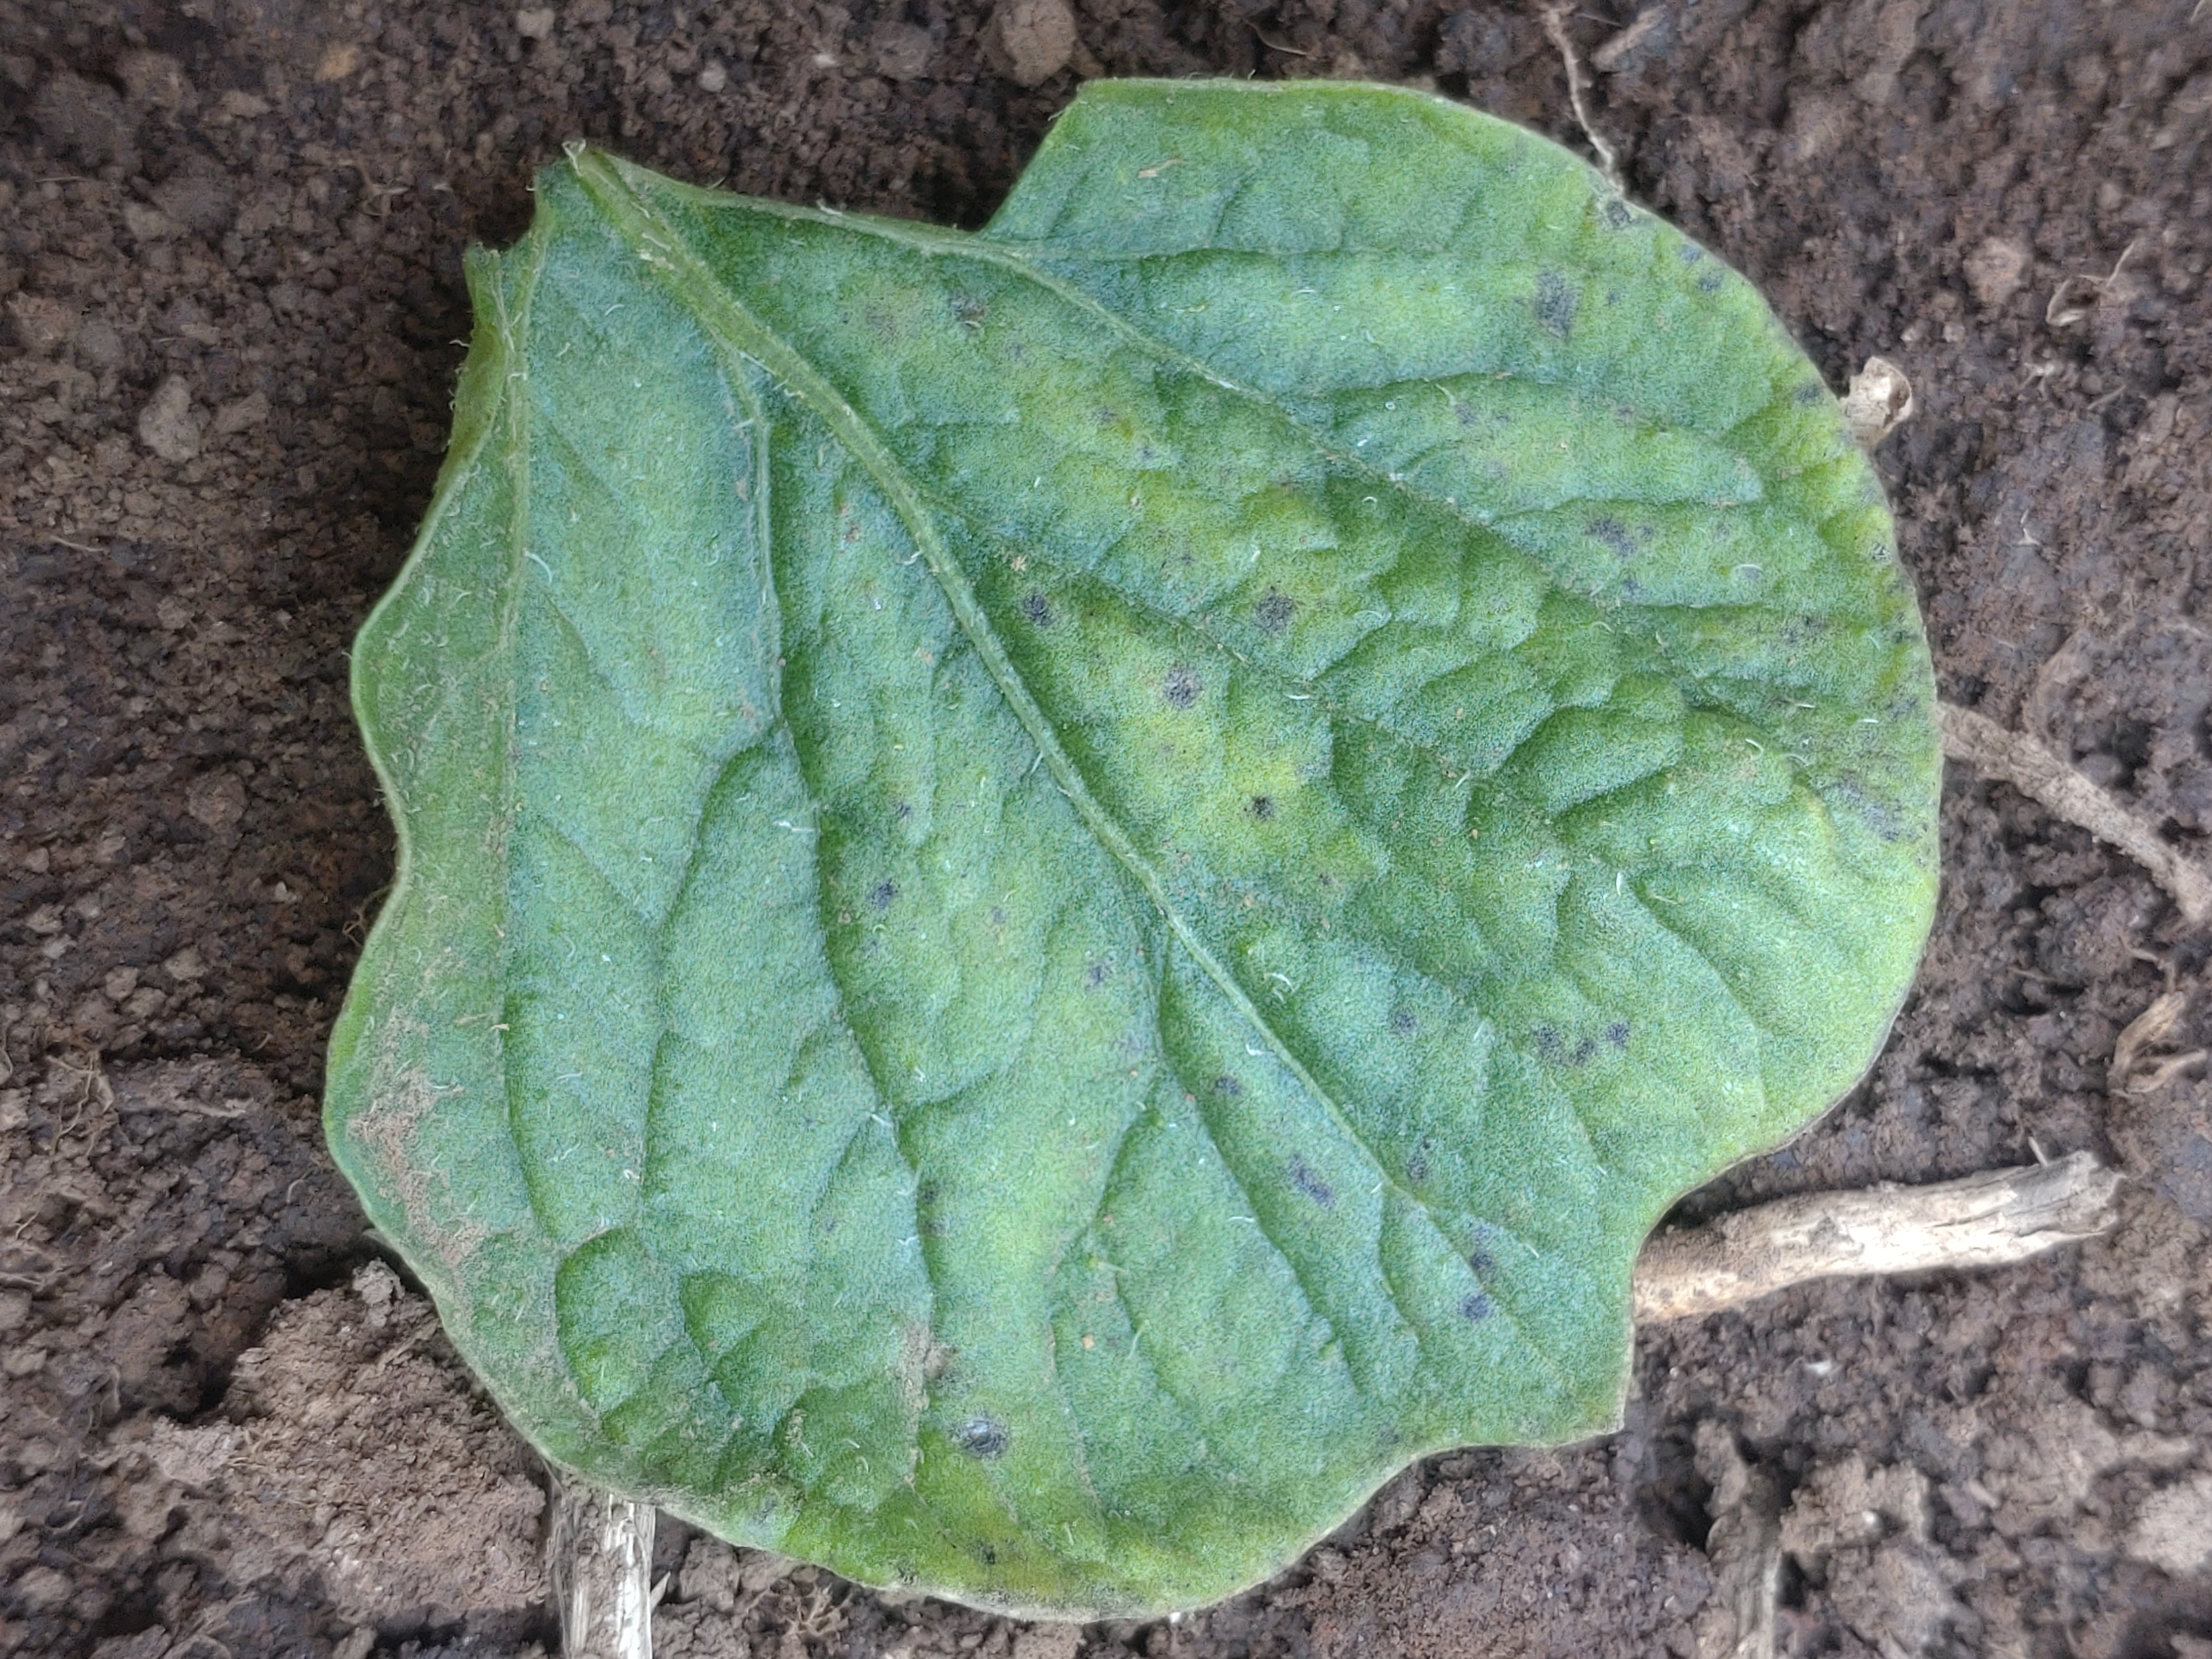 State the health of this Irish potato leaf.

late blight
